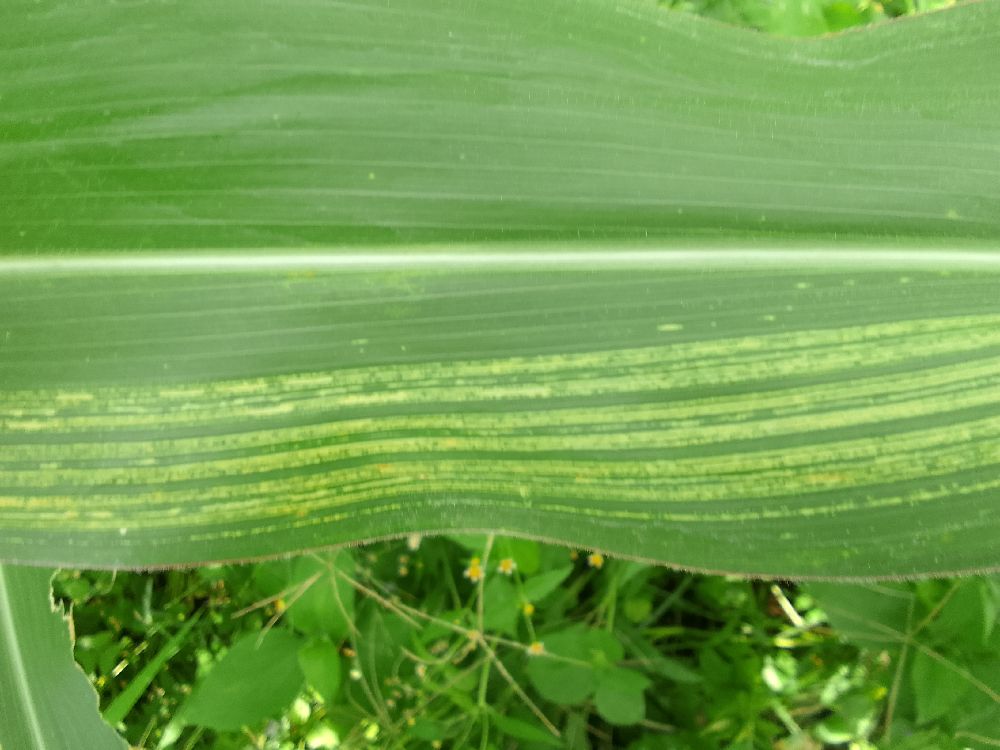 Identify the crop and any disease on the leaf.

maize, maize streak virus
